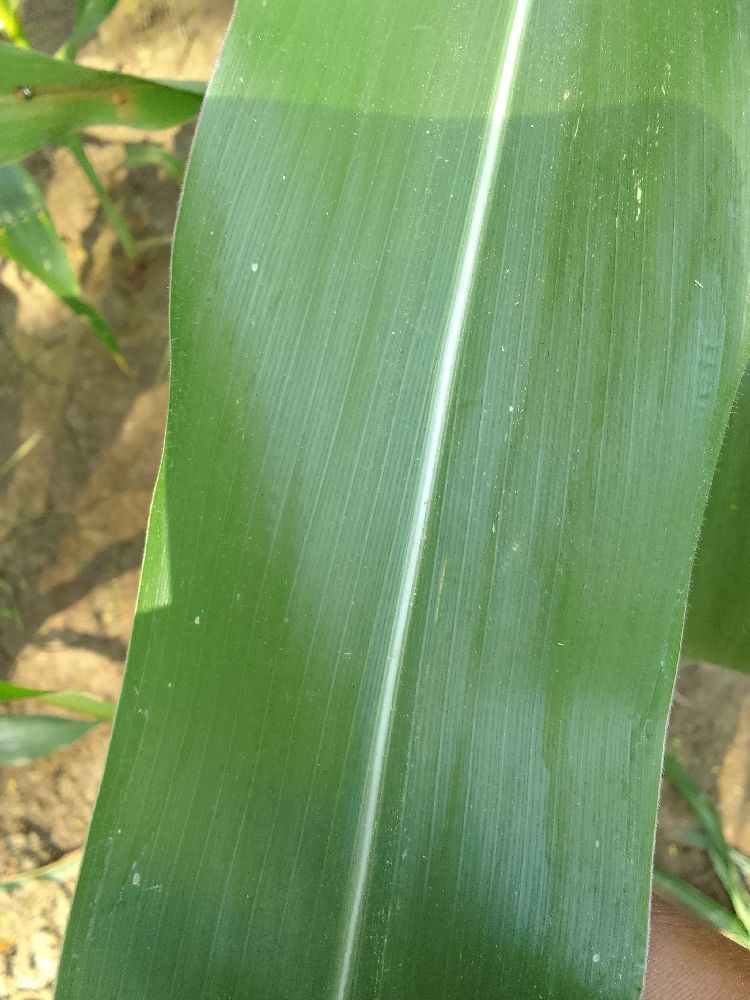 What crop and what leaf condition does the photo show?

maize, healthy
